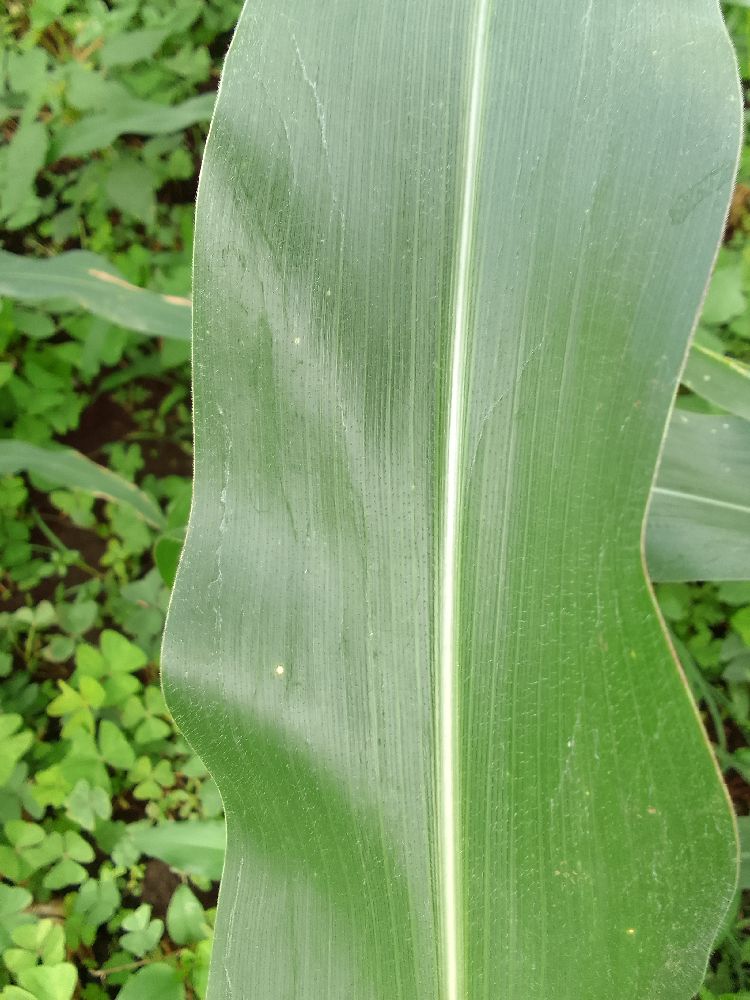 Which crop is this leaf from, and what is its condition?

maize, healthy
